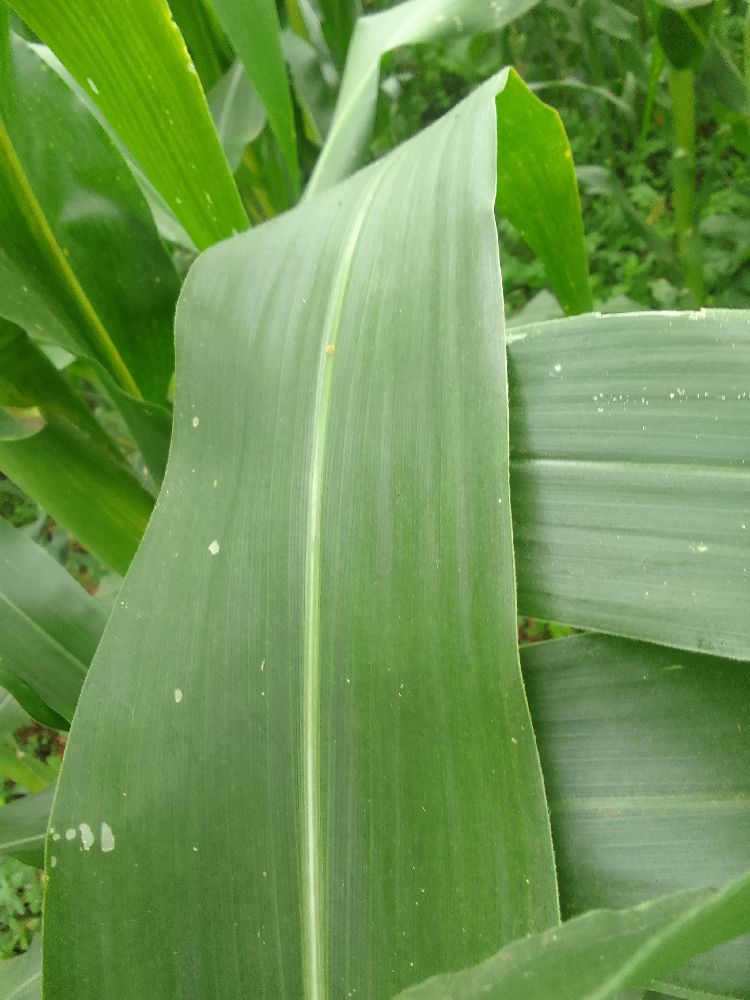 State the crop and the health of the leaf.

maize, healthy
